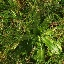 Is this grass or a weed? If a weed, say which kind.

structured weed
